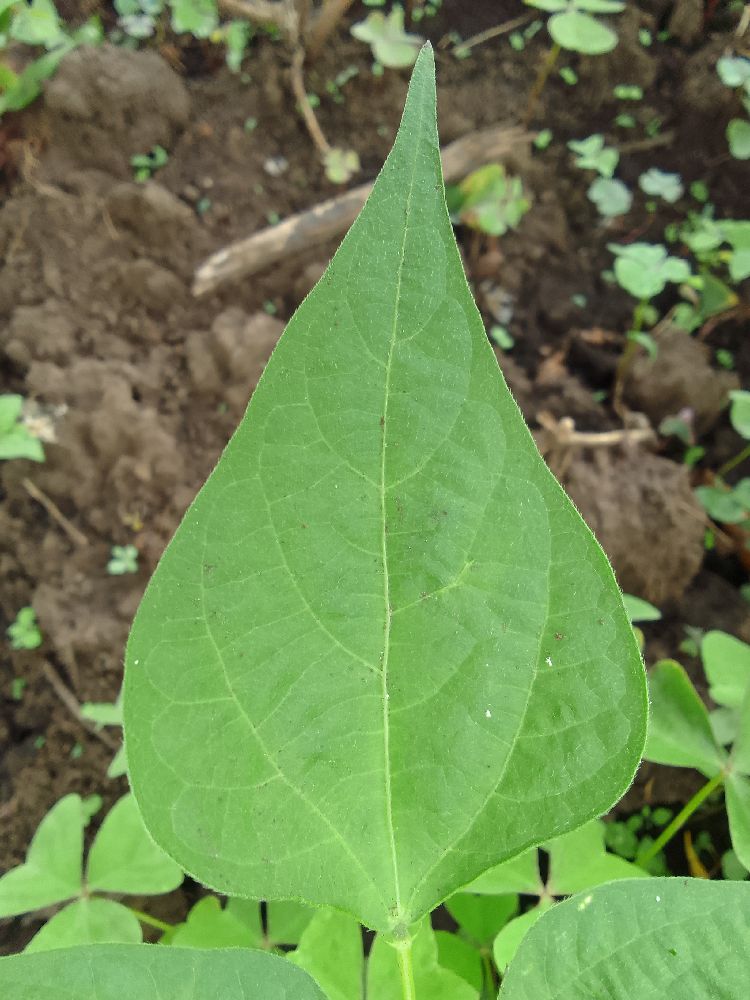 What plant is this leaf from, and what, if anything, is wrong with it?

common bean, healthy
